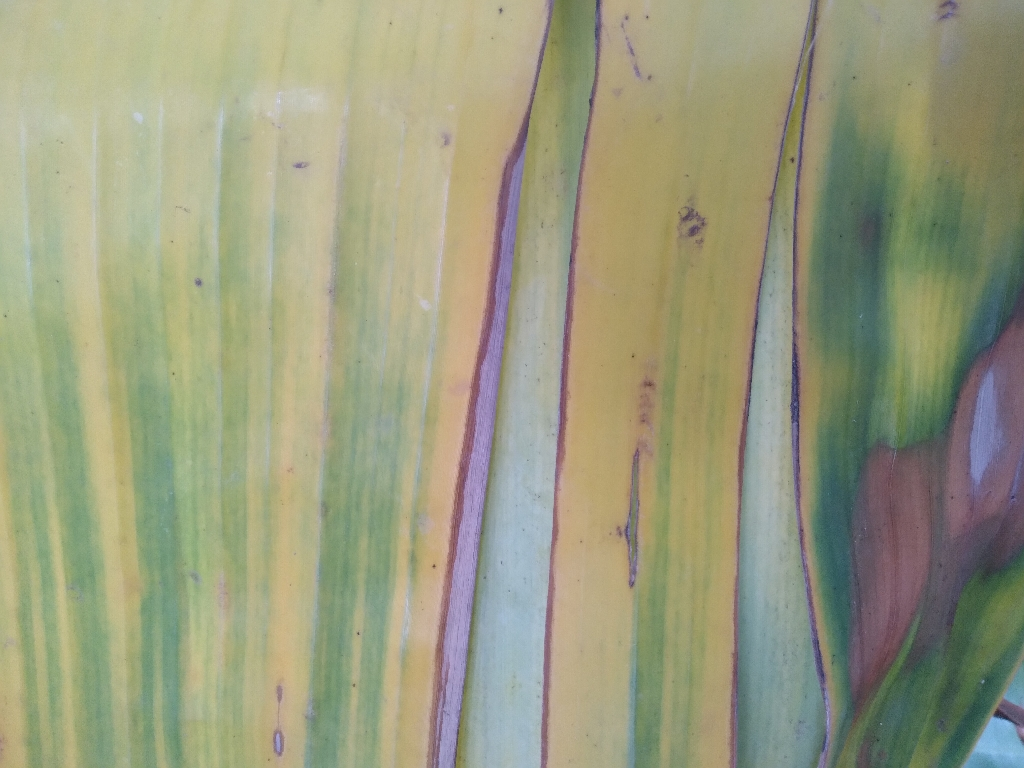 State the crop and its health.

banana, fusarium wilt race 1
